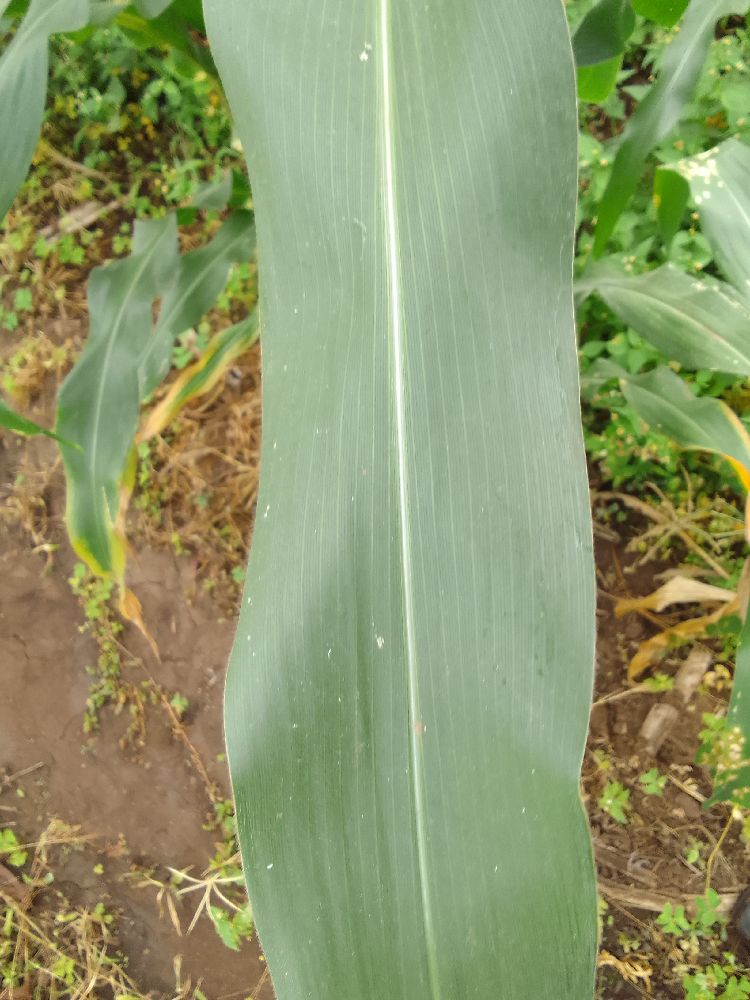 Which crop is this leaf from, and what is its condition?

maize, healthy
